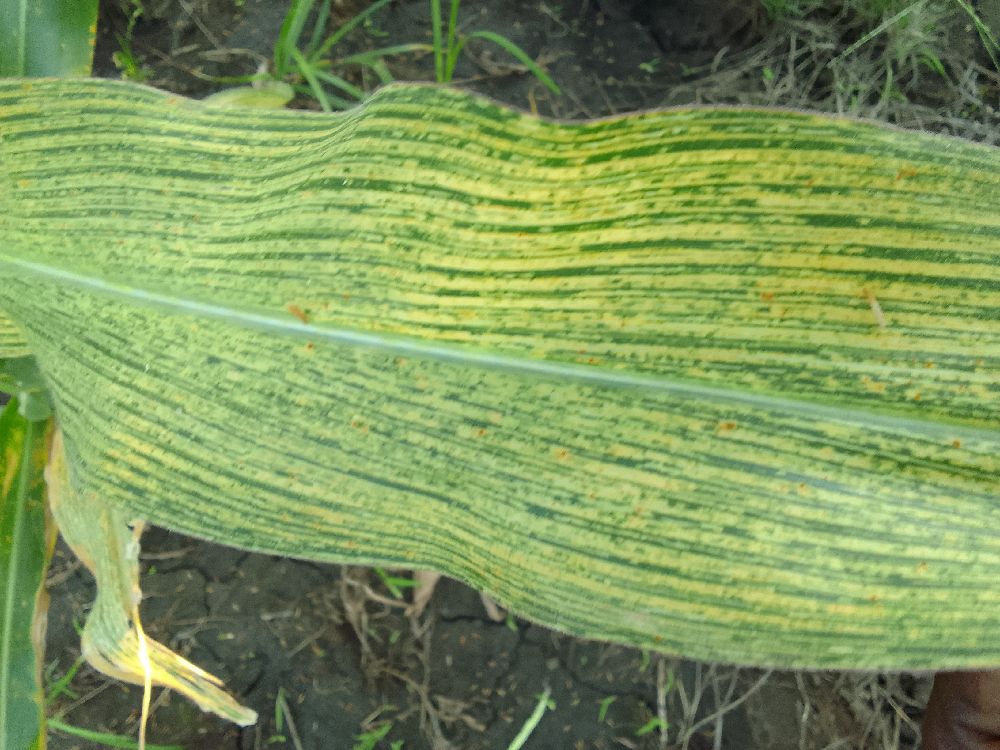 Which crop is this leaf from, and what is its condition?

maize, maize streak virus
